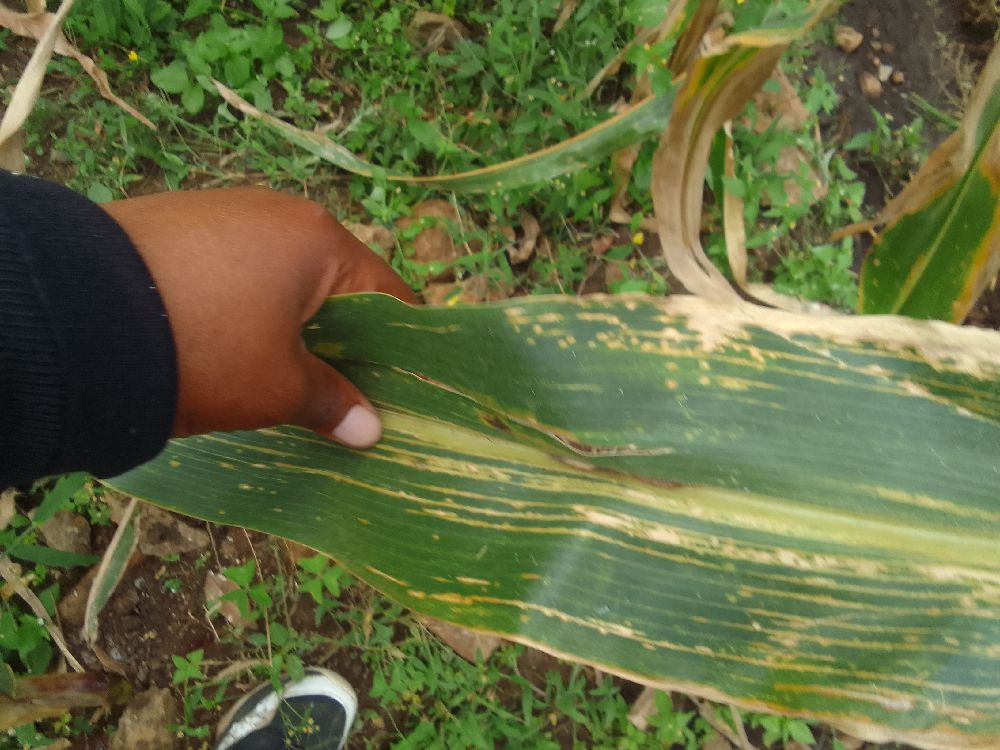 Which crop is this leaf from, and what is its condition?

maize, maize lethal necrosis
